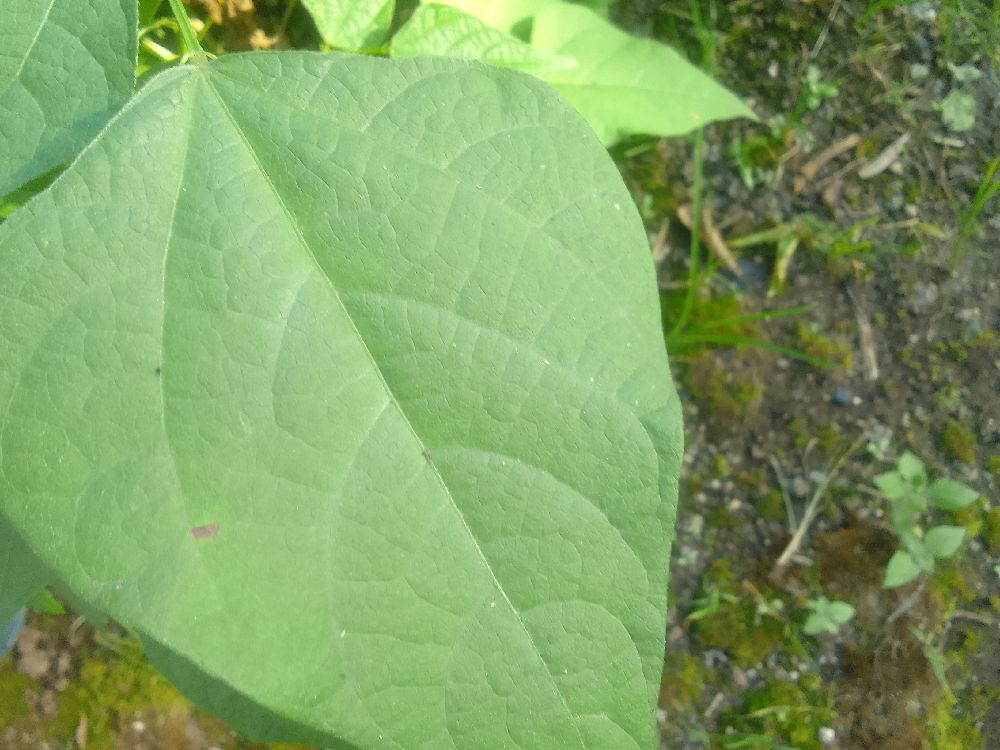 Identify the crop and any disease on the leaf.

common bean, healthy
